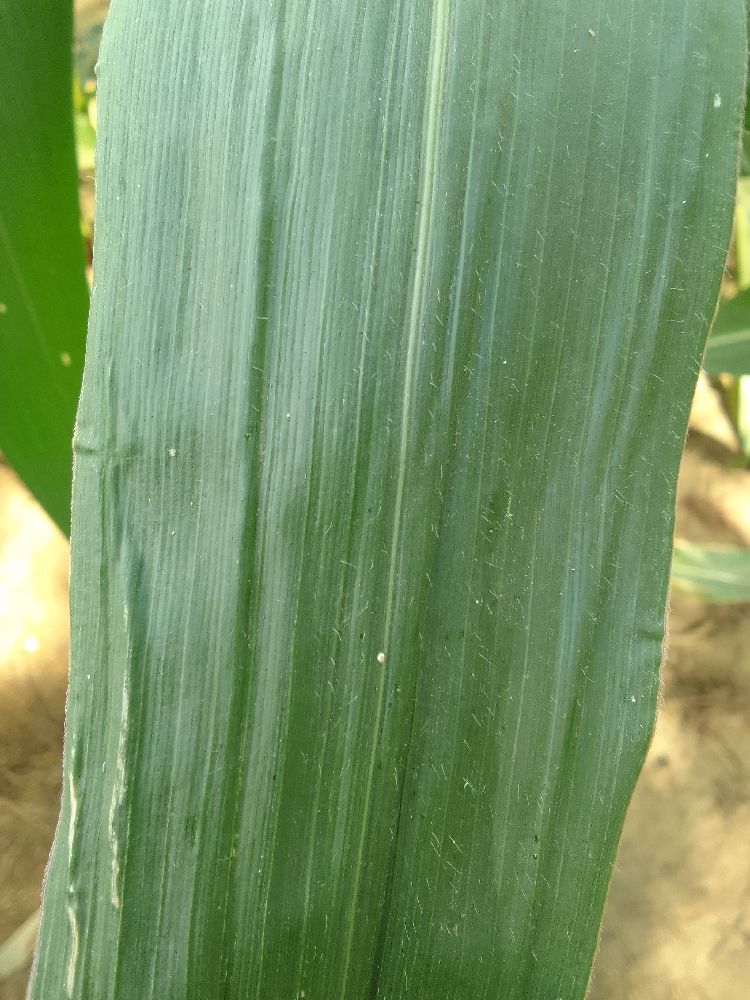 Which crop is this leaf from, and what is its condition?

maize, healthy
